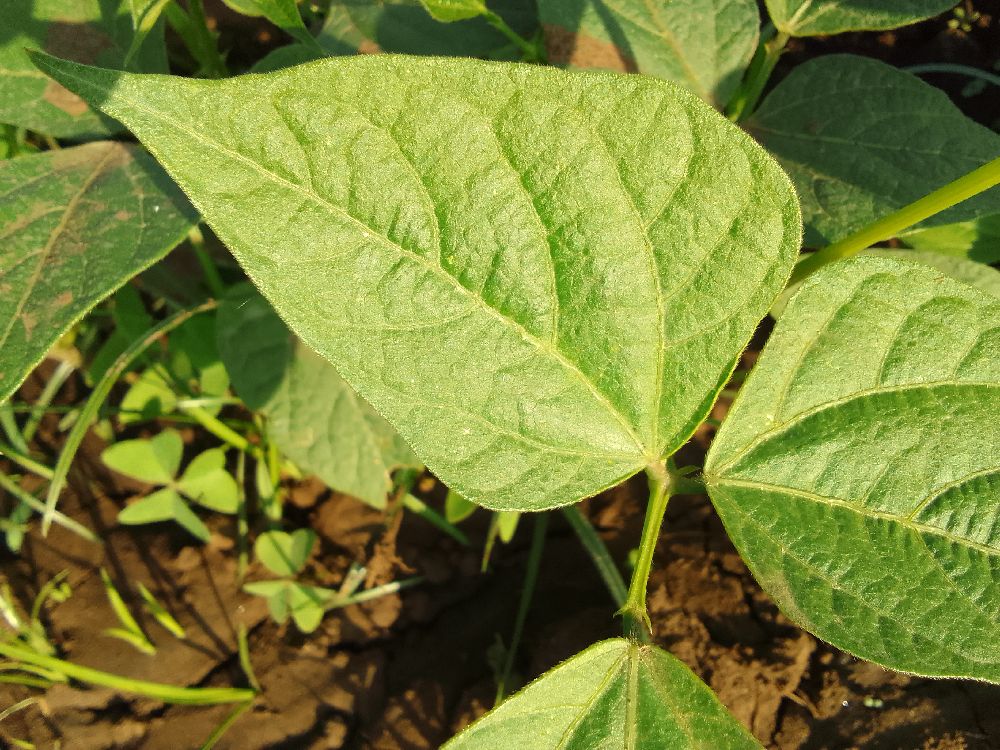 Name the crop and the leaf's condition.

common bean, healthy
